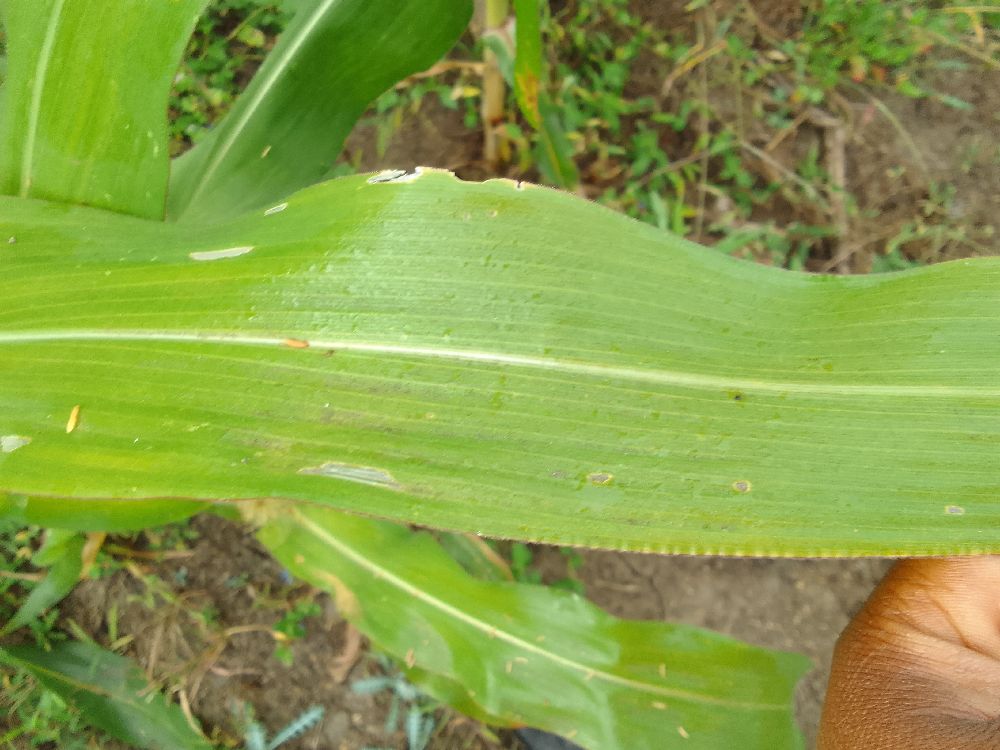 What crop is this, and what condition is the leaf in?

maize, healthy
